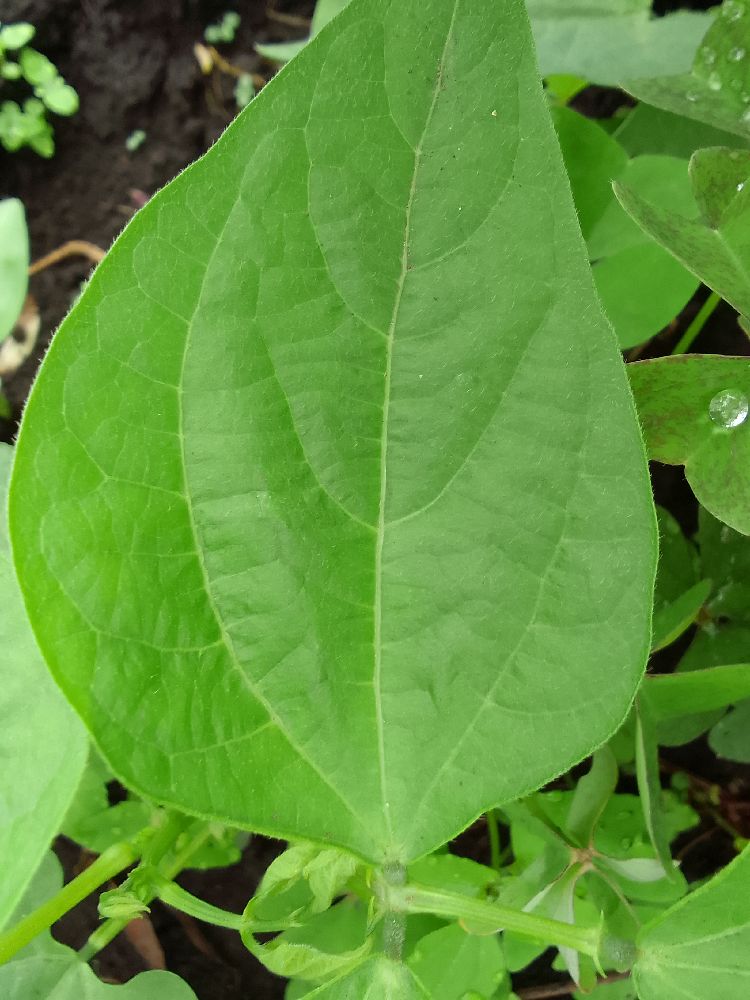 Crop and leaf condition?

common bean, healthy
